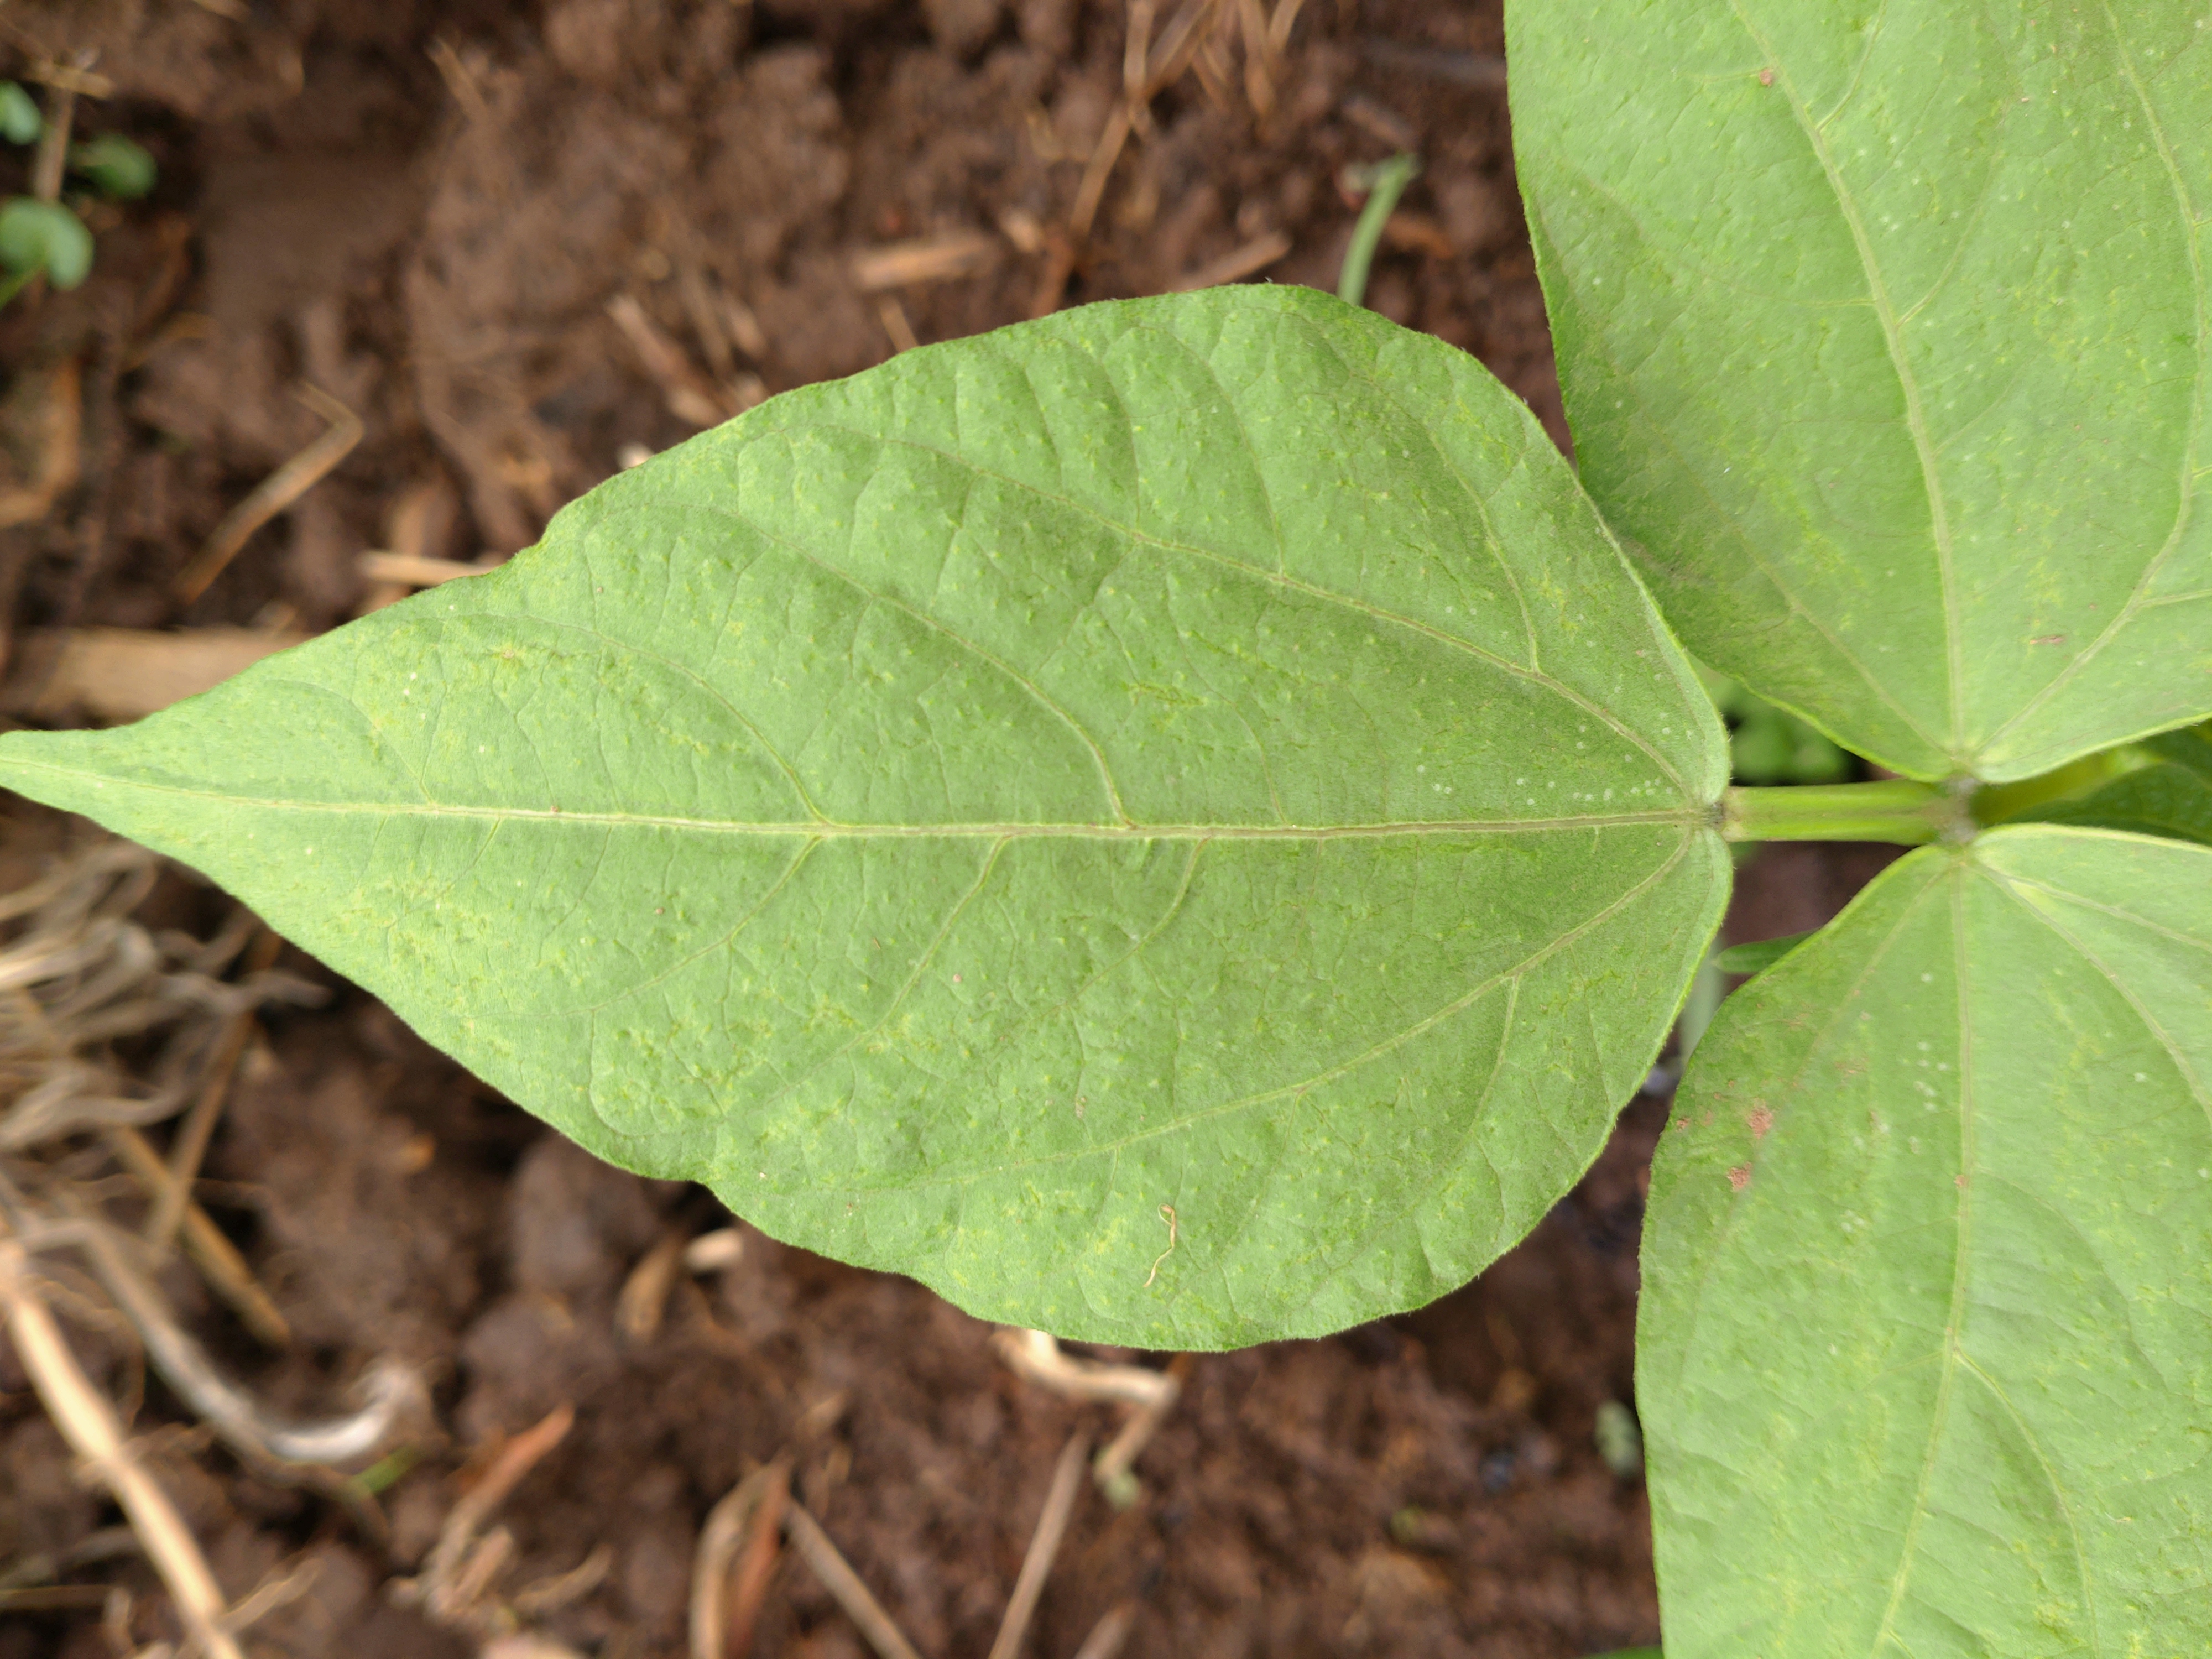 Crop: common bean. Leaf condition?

healthy
